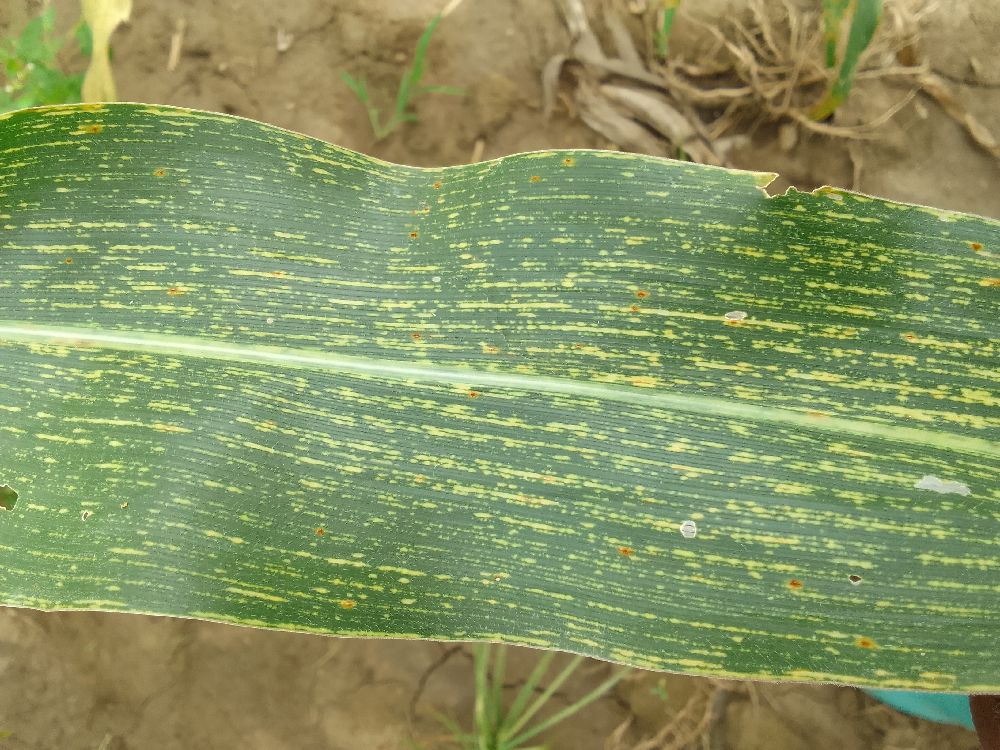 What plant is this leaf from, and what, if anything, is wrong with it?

maize, maize streak virus
